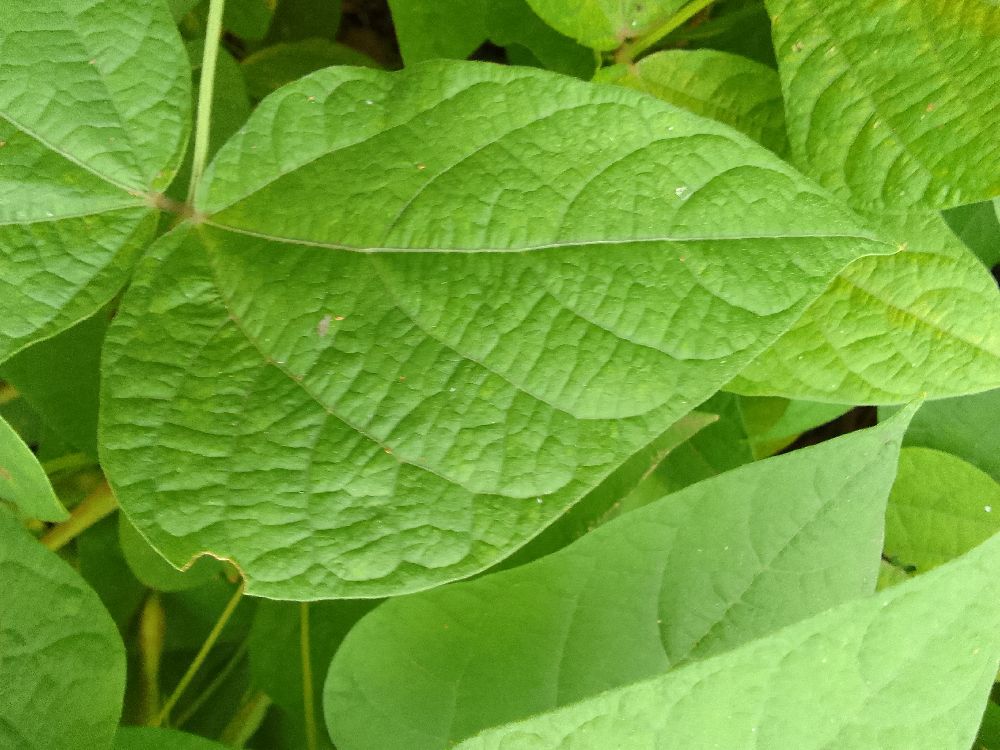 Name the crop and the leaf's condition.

common bean, healthy
